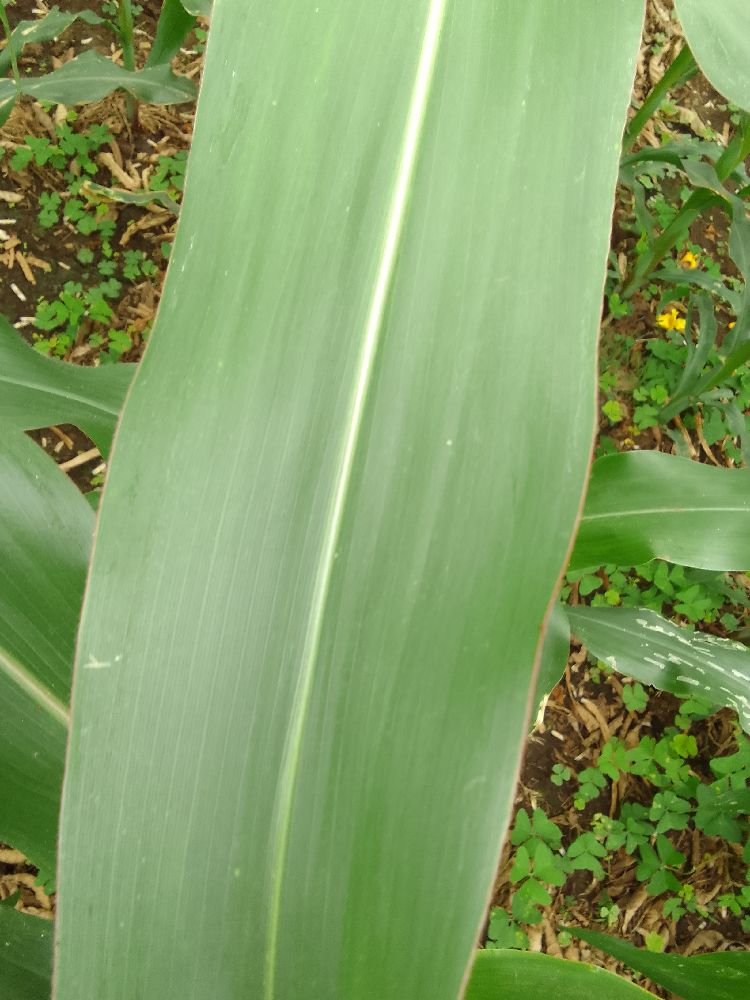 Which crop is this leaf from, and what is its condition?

maize, healthy
